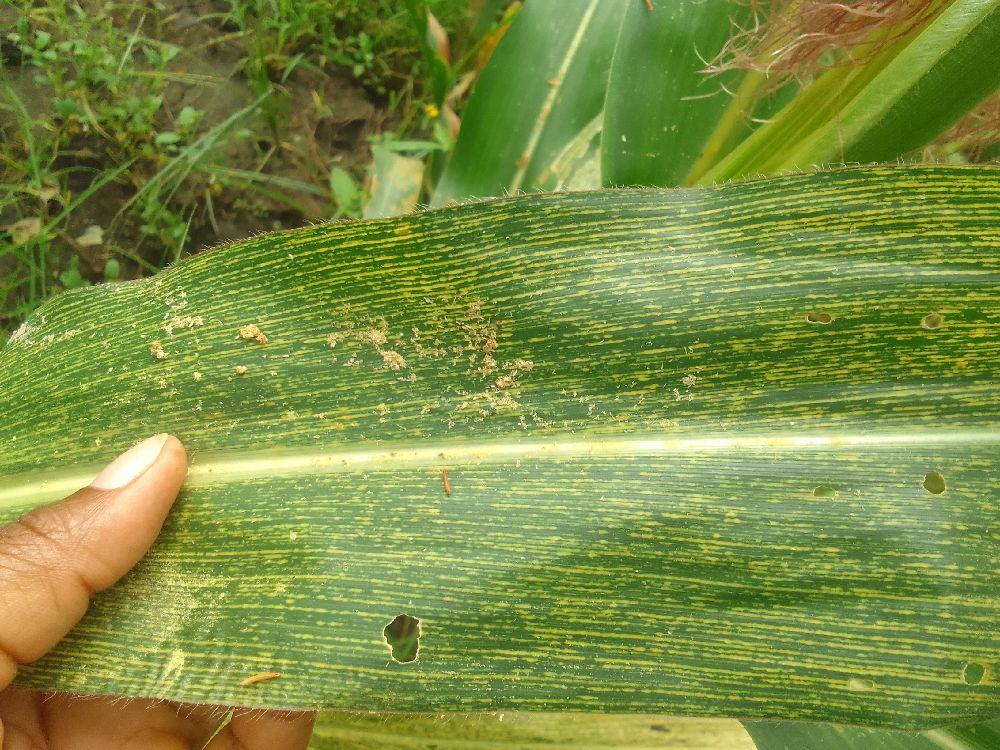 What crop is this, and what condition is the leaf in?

maize, maize streak virus
